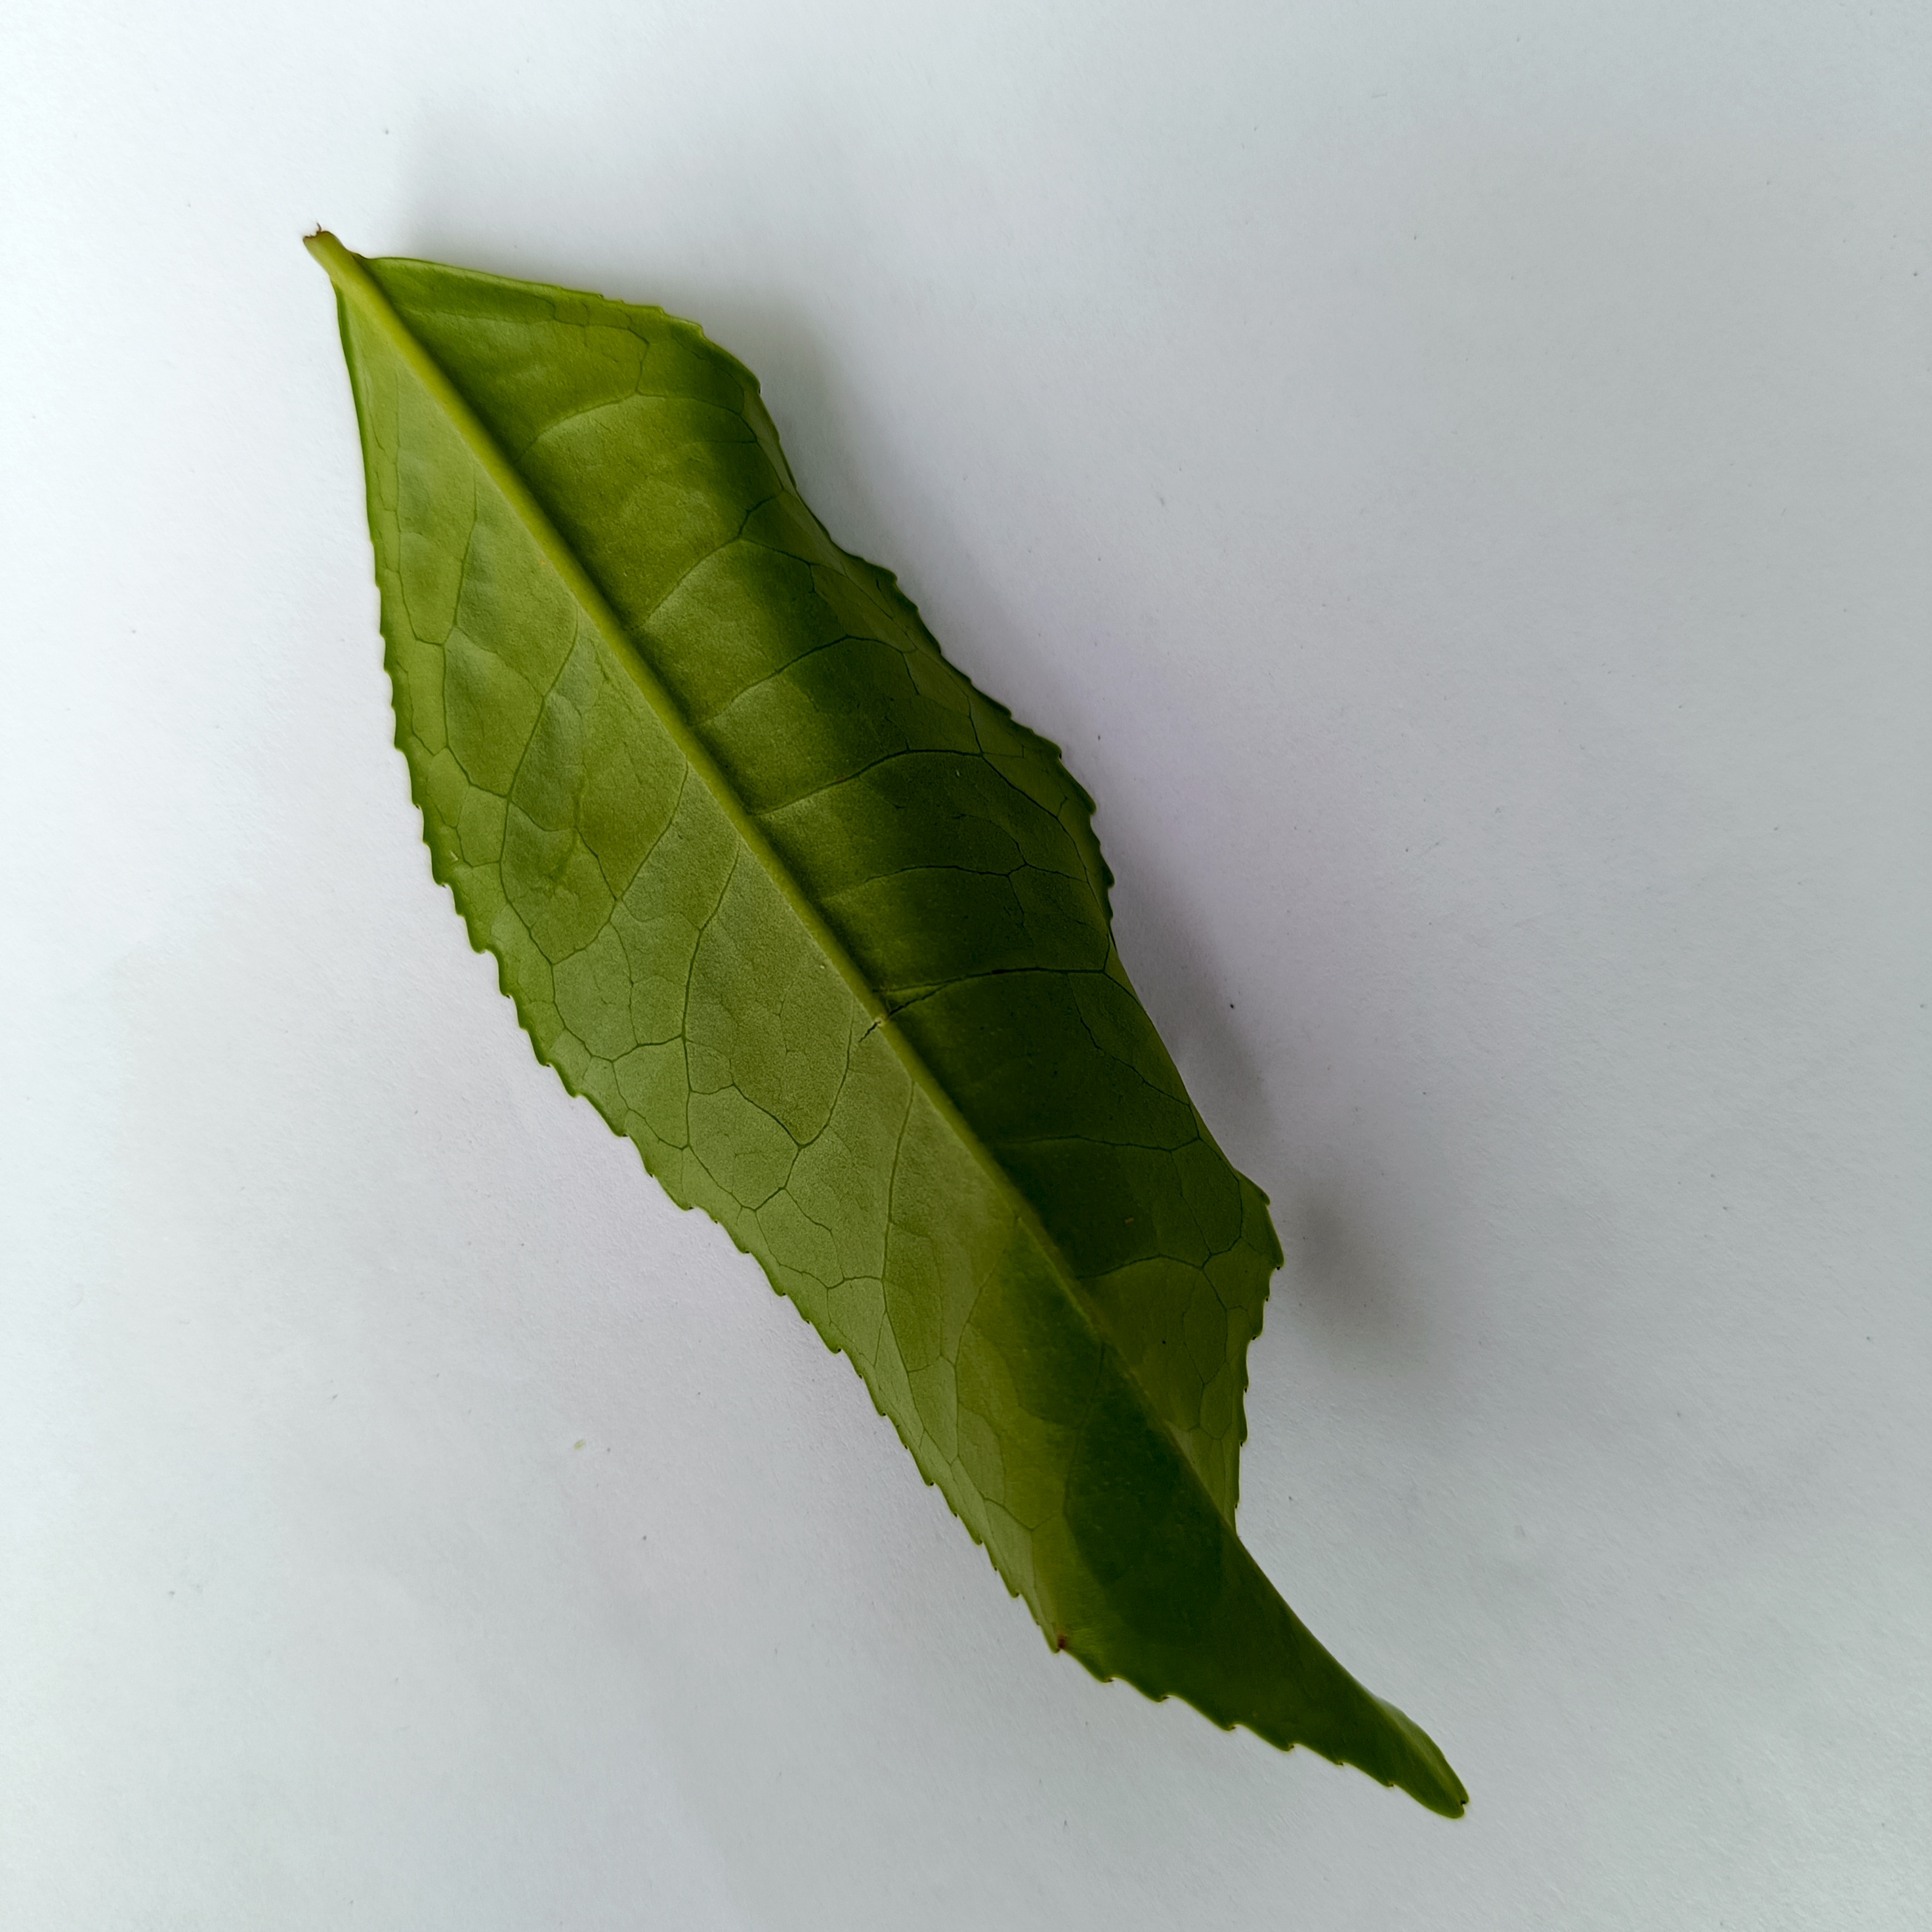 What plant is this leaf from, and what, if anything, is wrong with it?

tea, healthy
